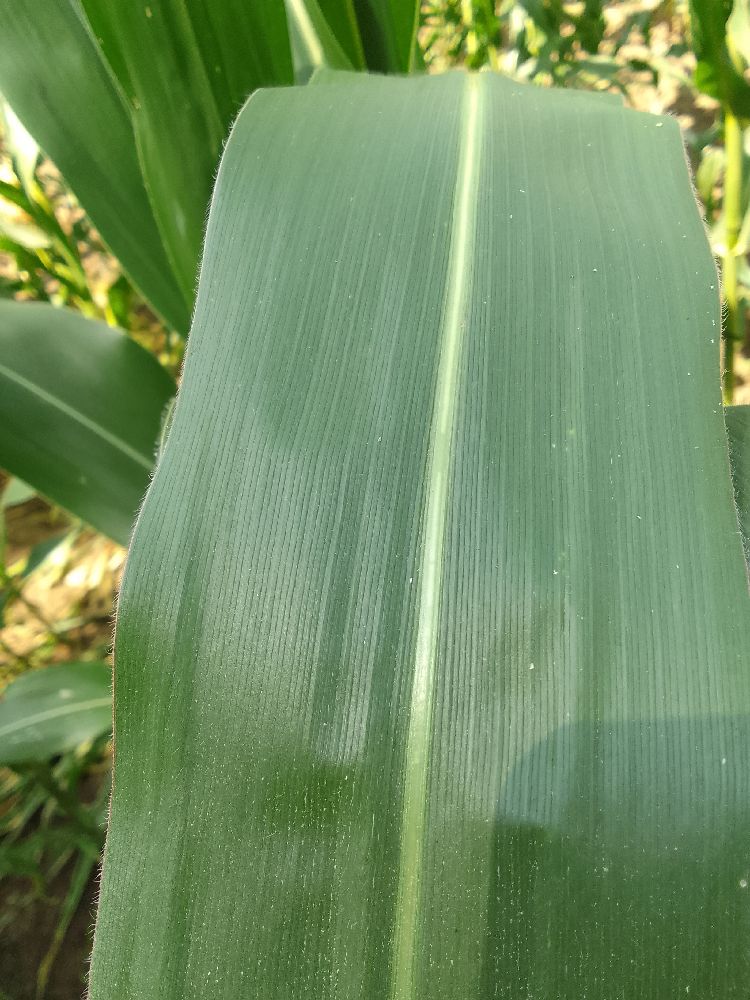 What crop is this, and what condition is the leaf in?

maize, healthy
